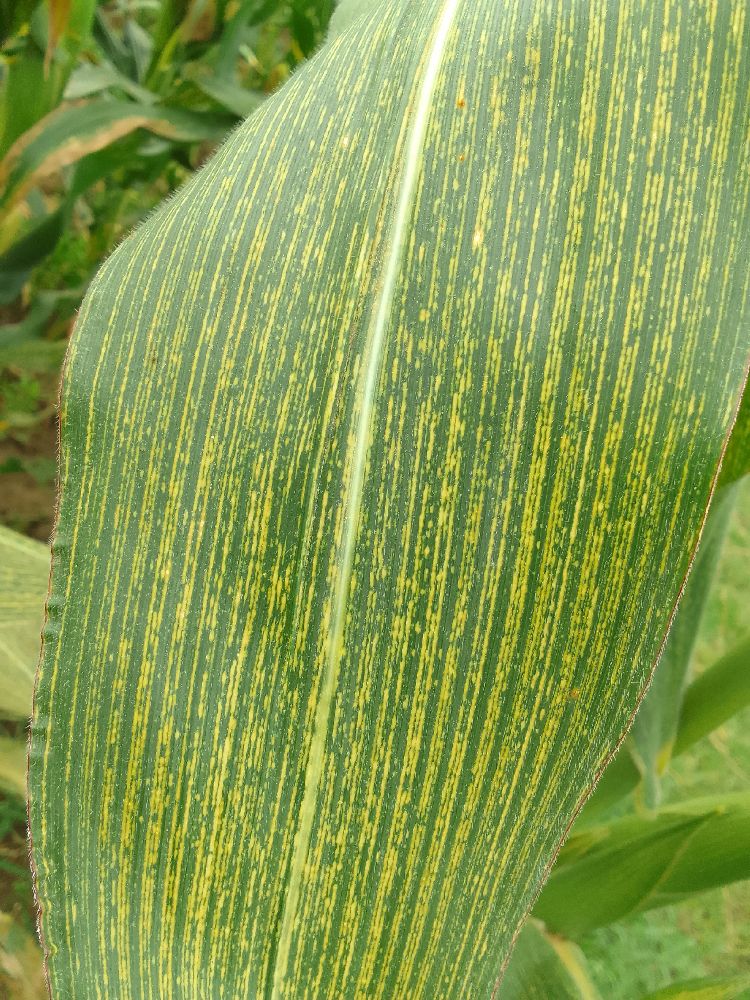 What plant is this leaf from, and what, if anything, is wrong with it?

maize, maize streak virus
